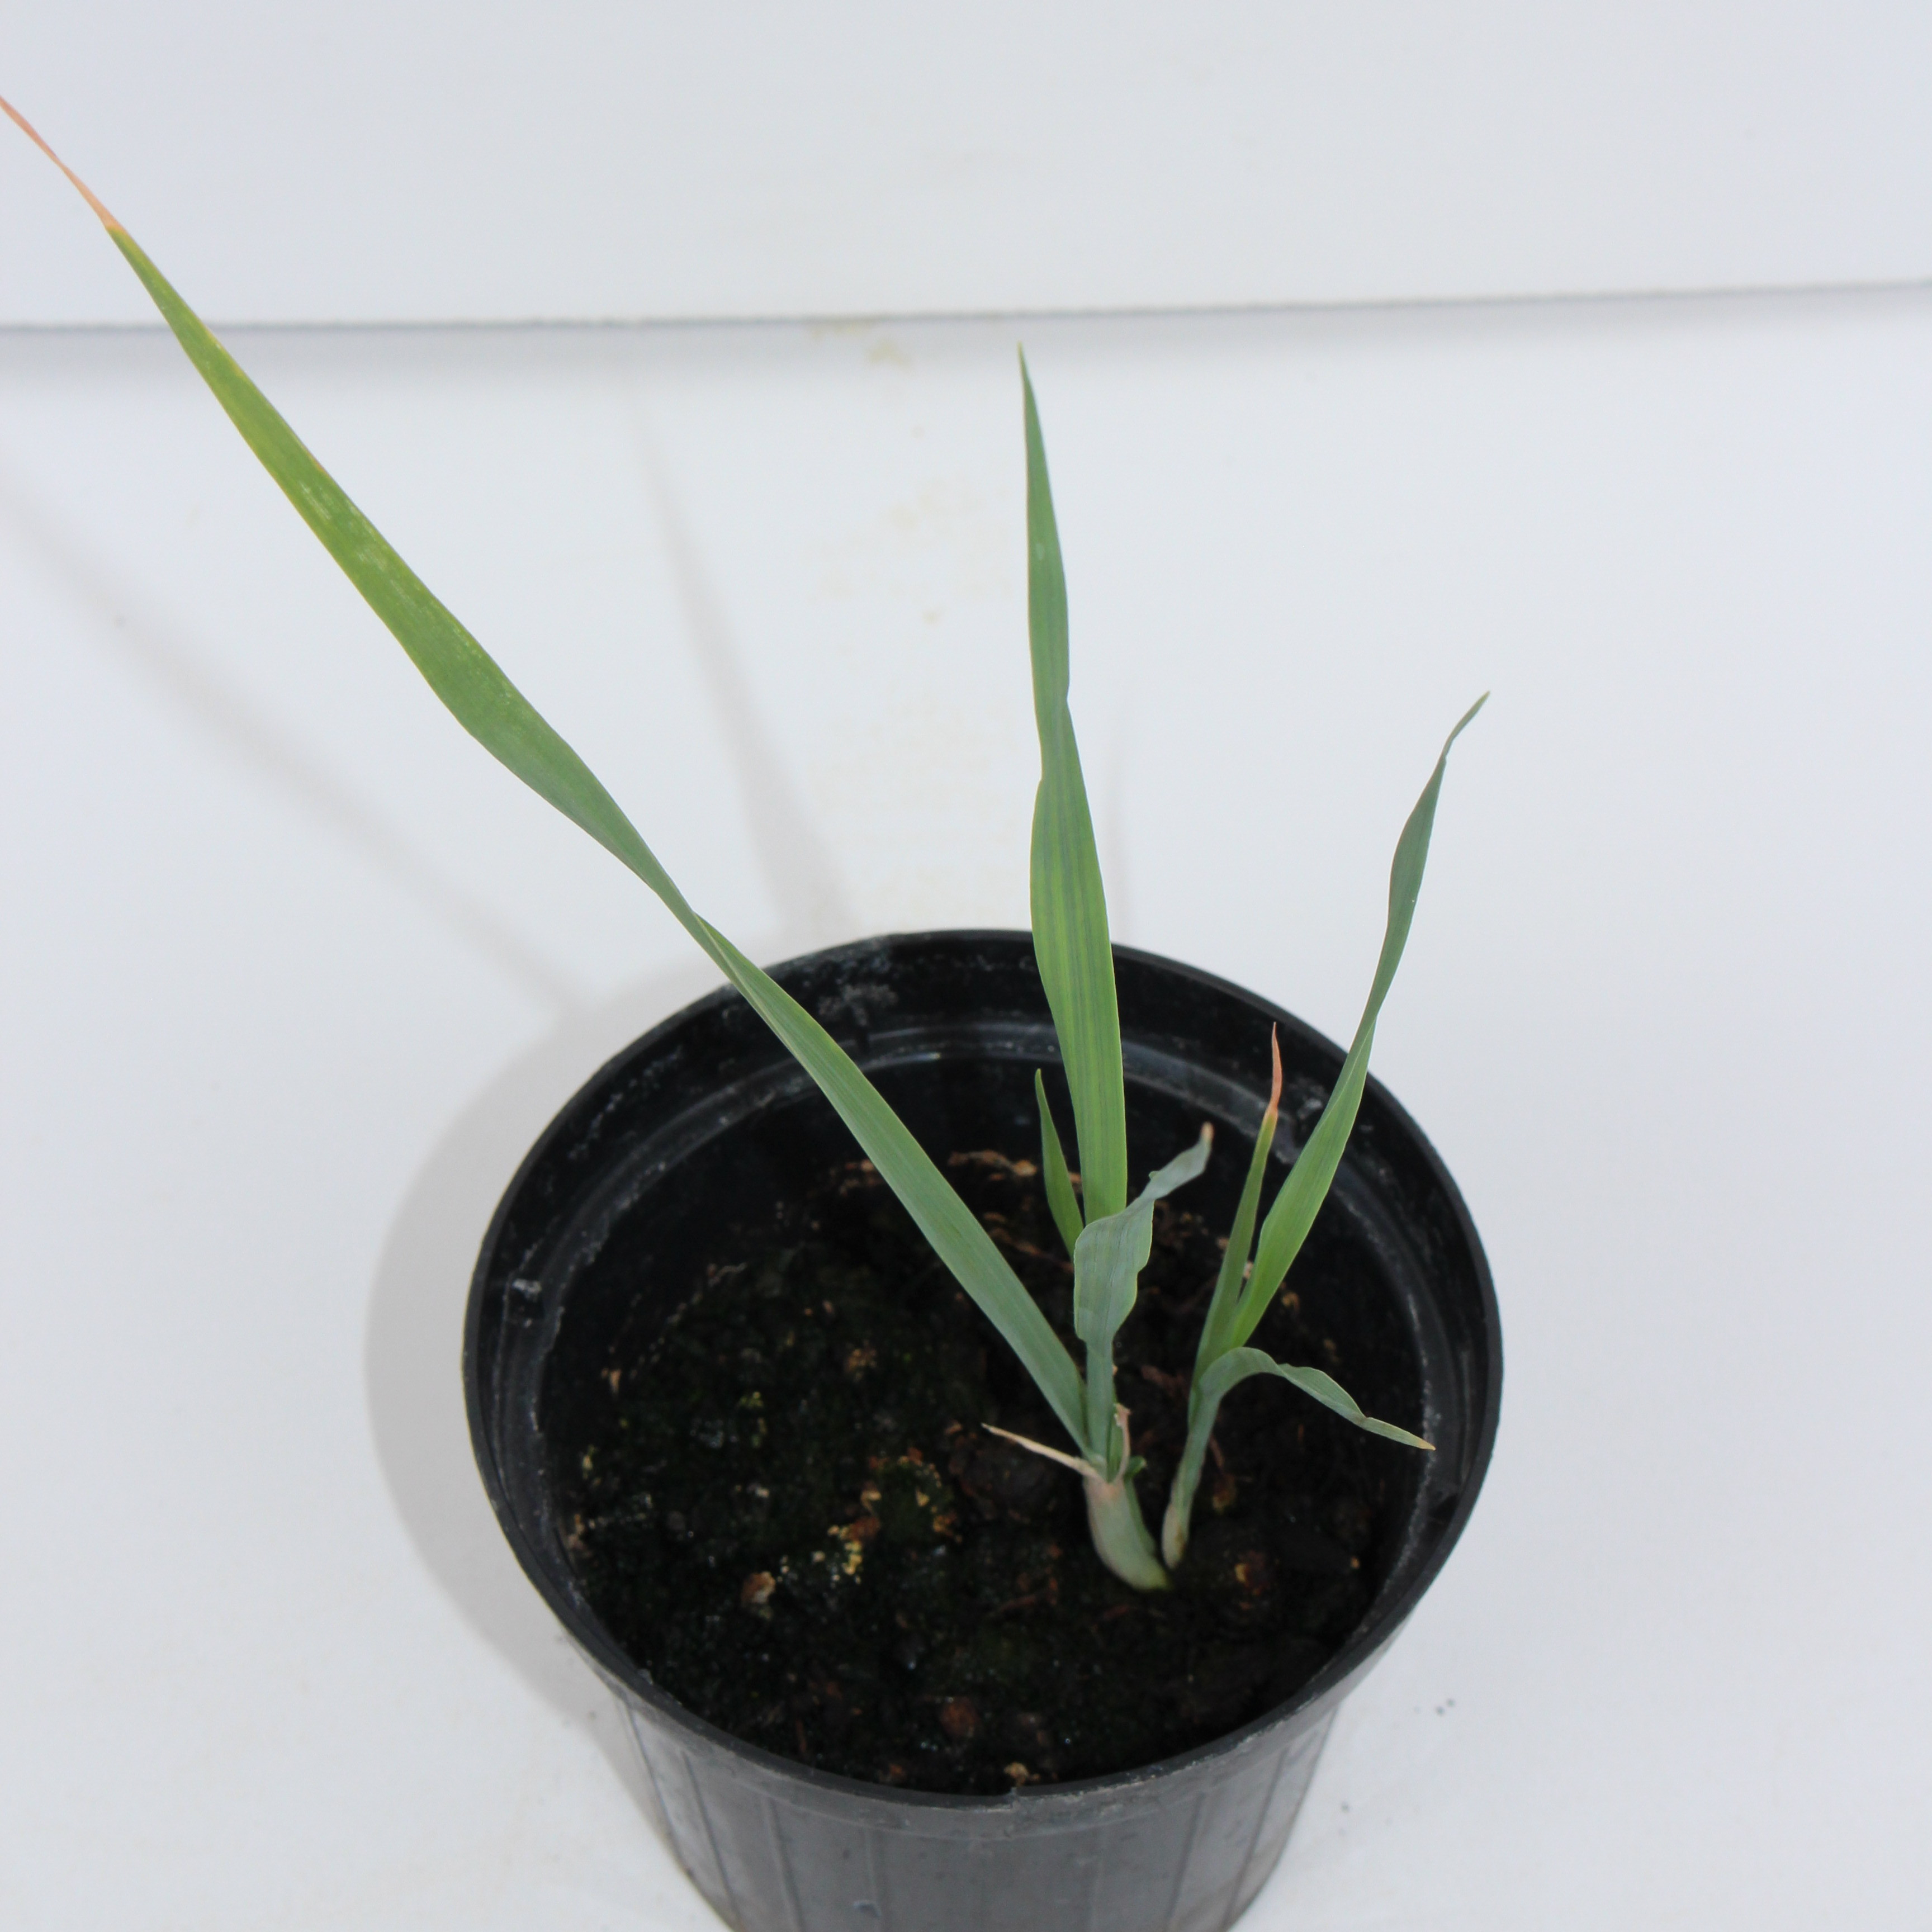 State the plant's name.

Avena sterilis
